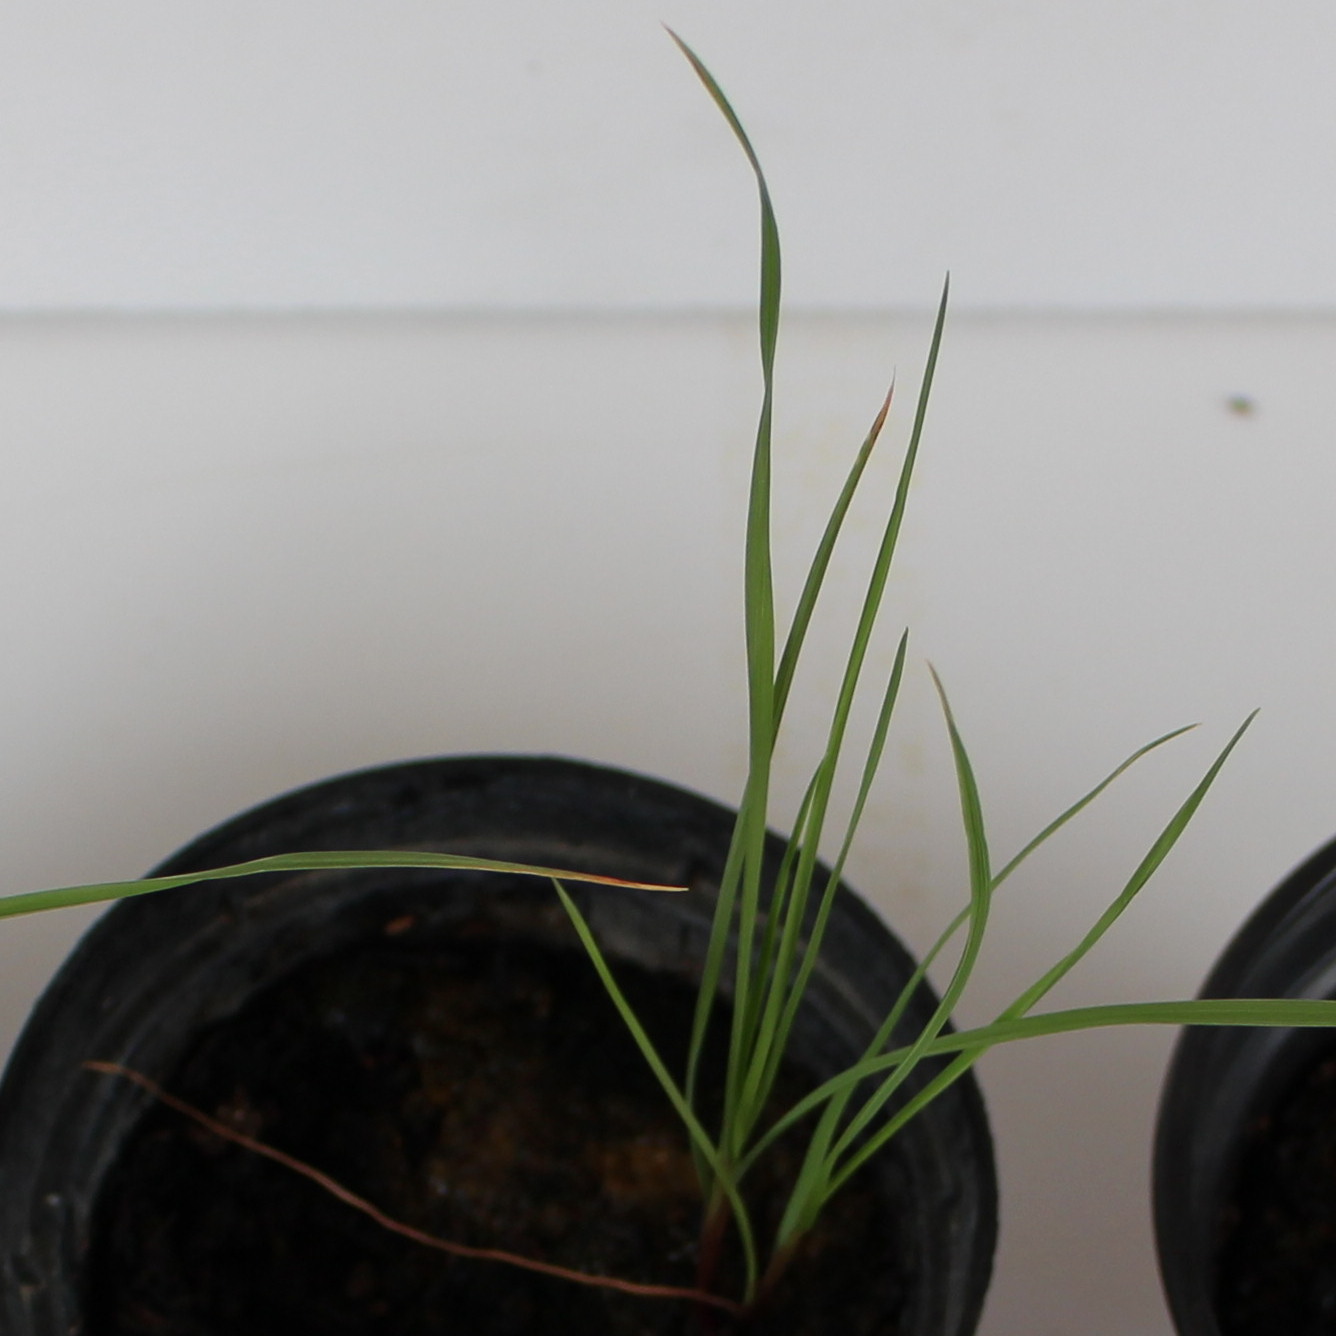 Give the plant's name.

Lolium multiflorum
